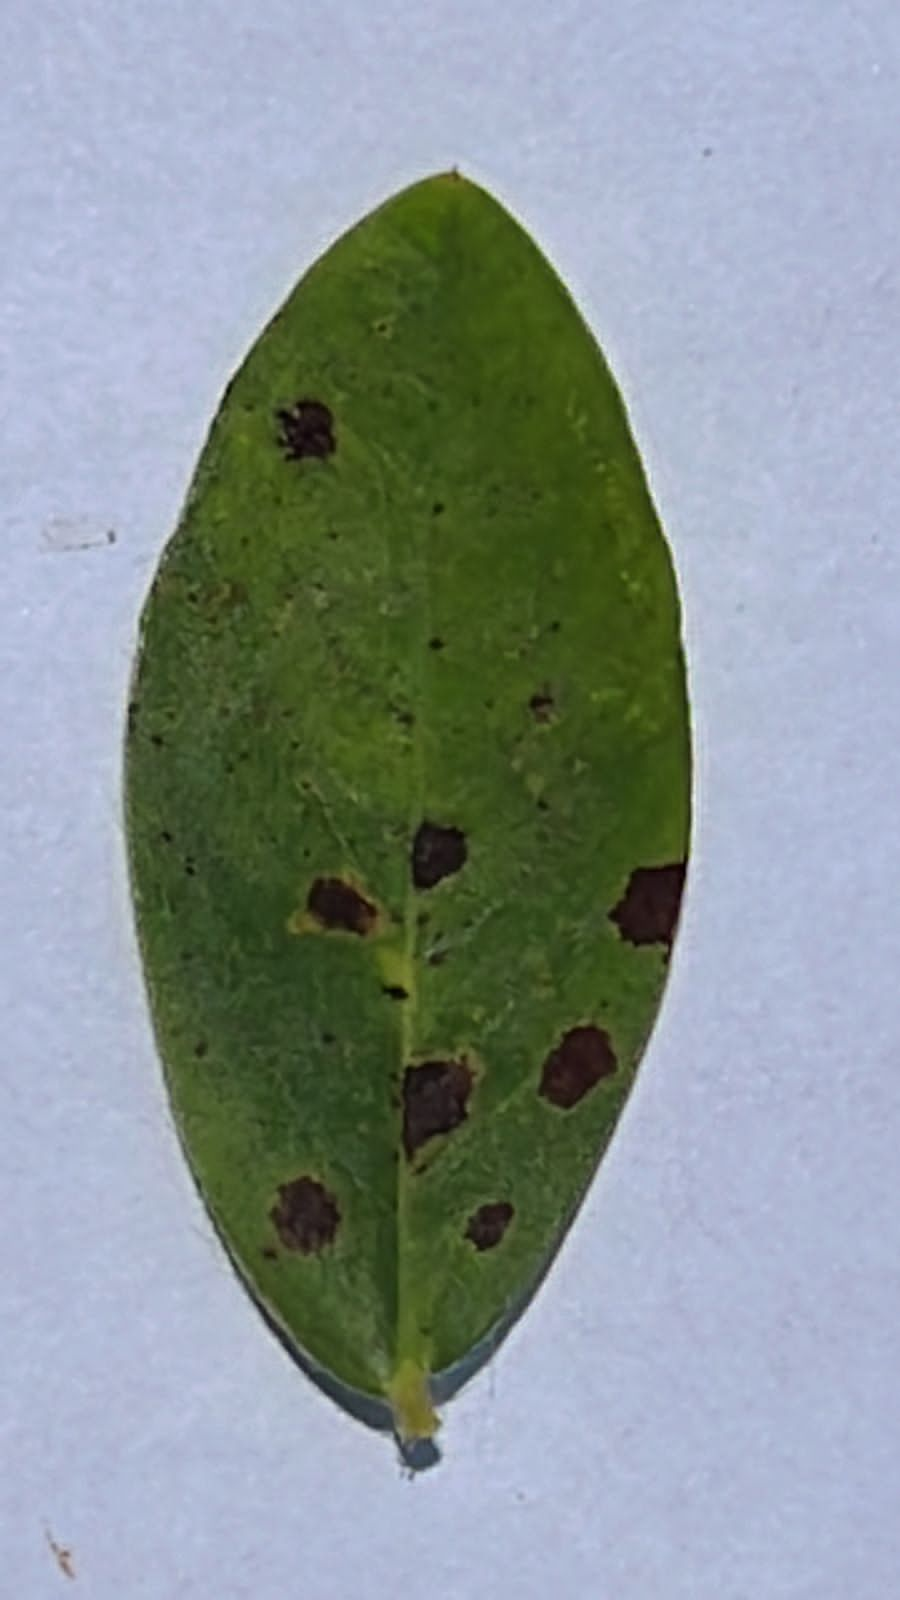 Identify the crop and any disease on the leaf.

peanut, nothapassalora personata
